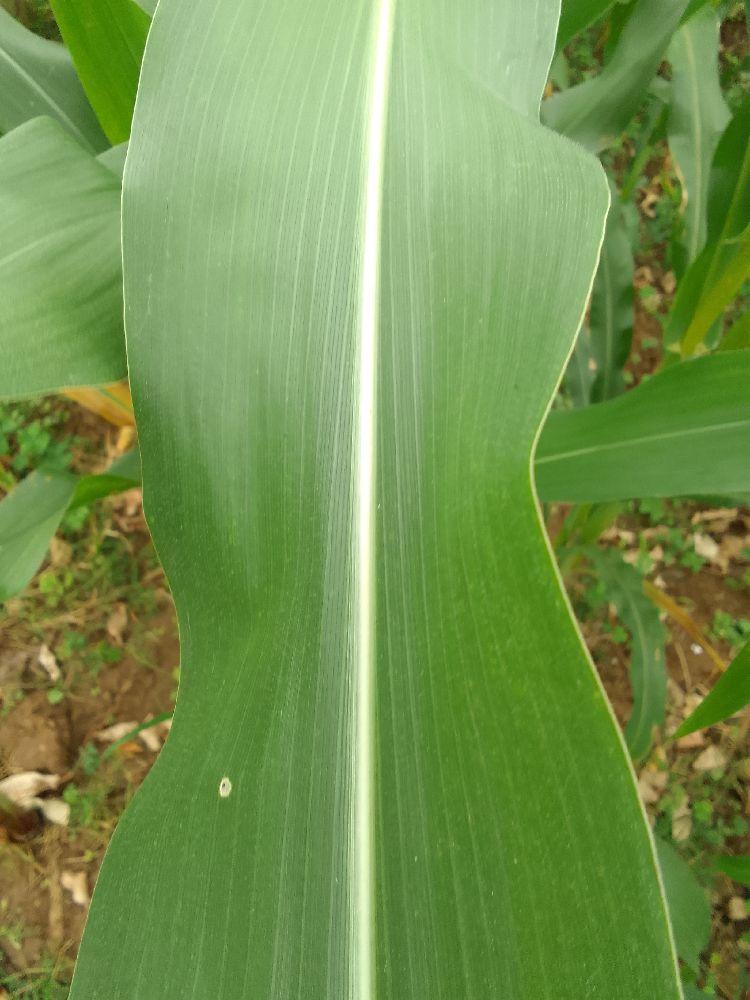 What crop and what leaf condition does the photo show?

maize, healthy
